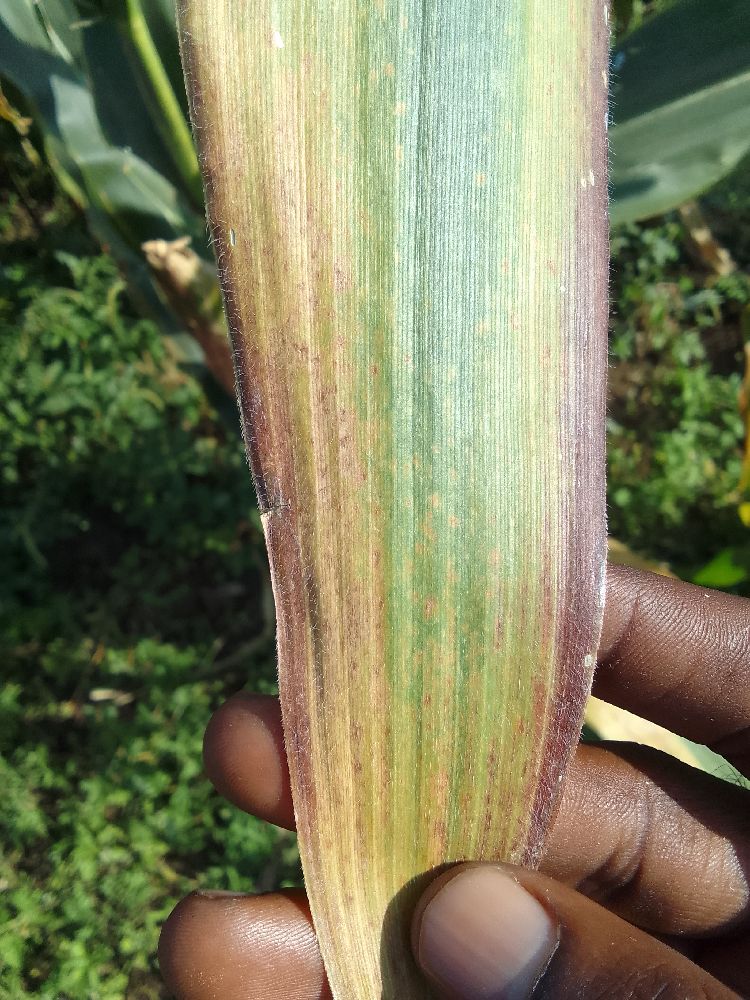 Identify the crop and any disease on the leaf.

maize, maize lethal necrosis
